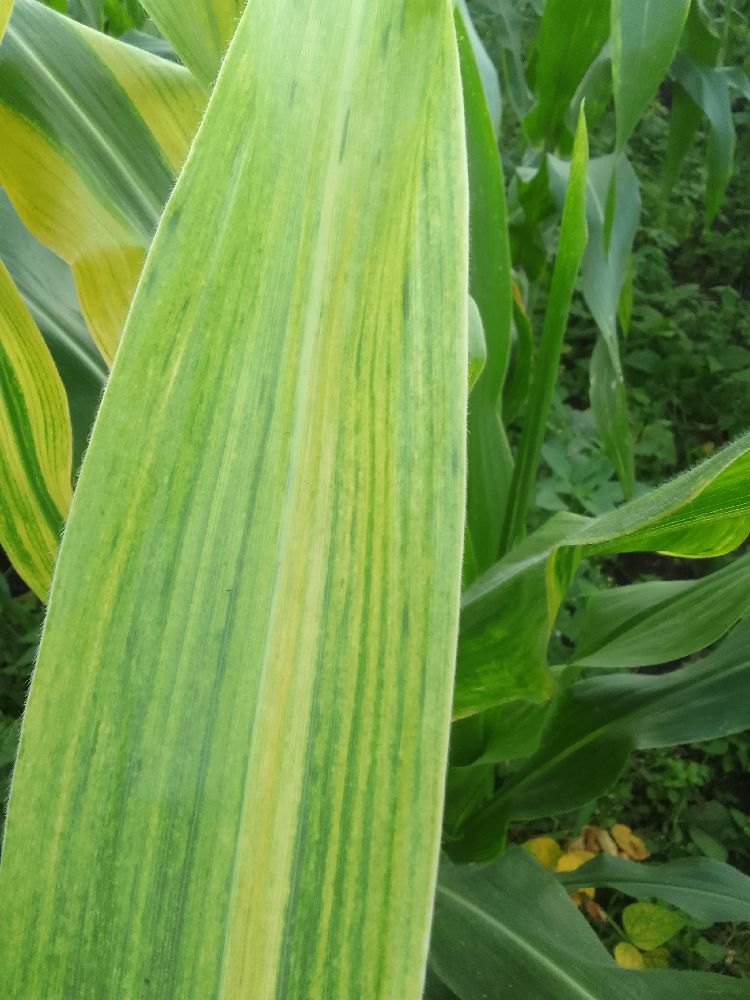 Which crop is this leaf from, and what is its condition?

maize, maize lethal necrosis
